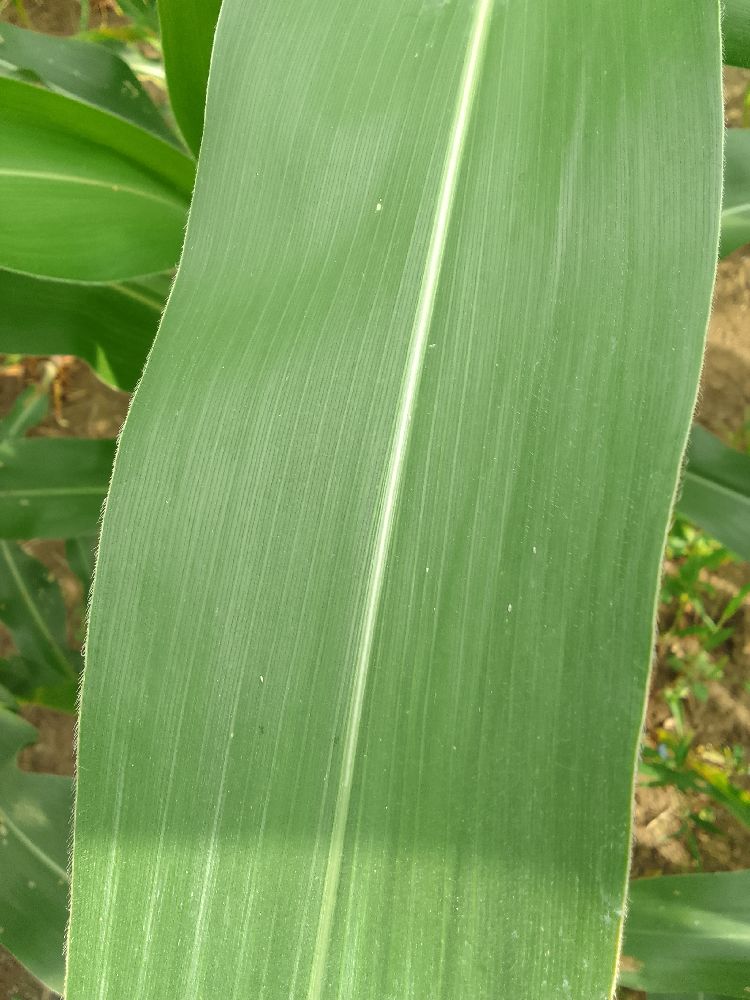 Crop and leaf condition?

maize, healthy
